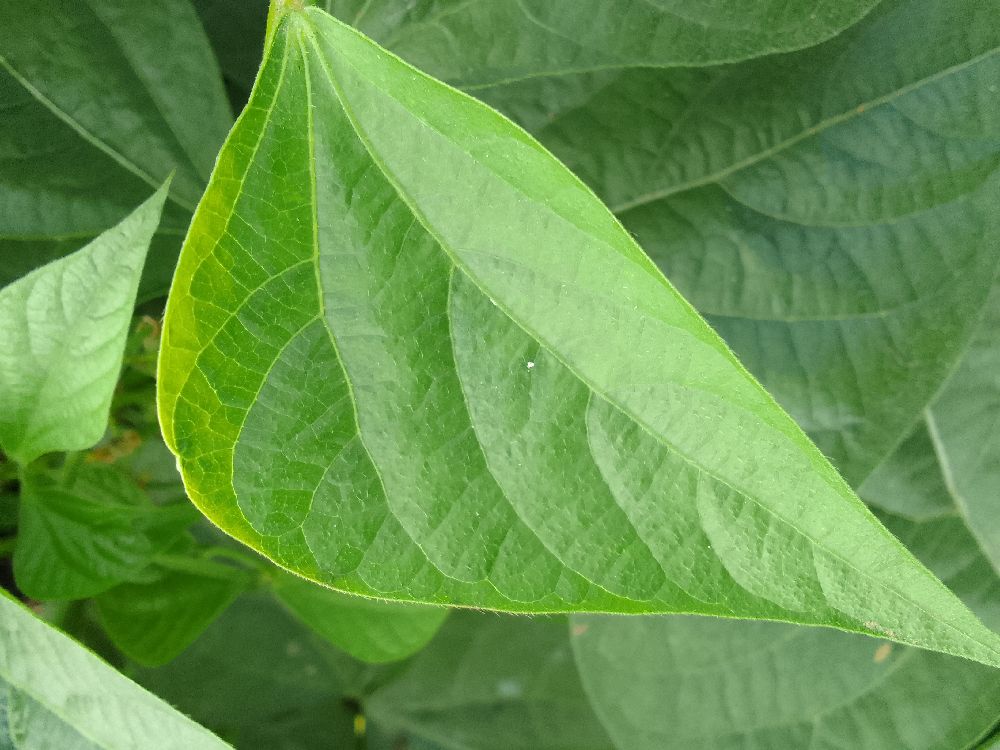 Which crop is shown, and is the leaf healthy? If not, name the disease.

common bean, healthy
